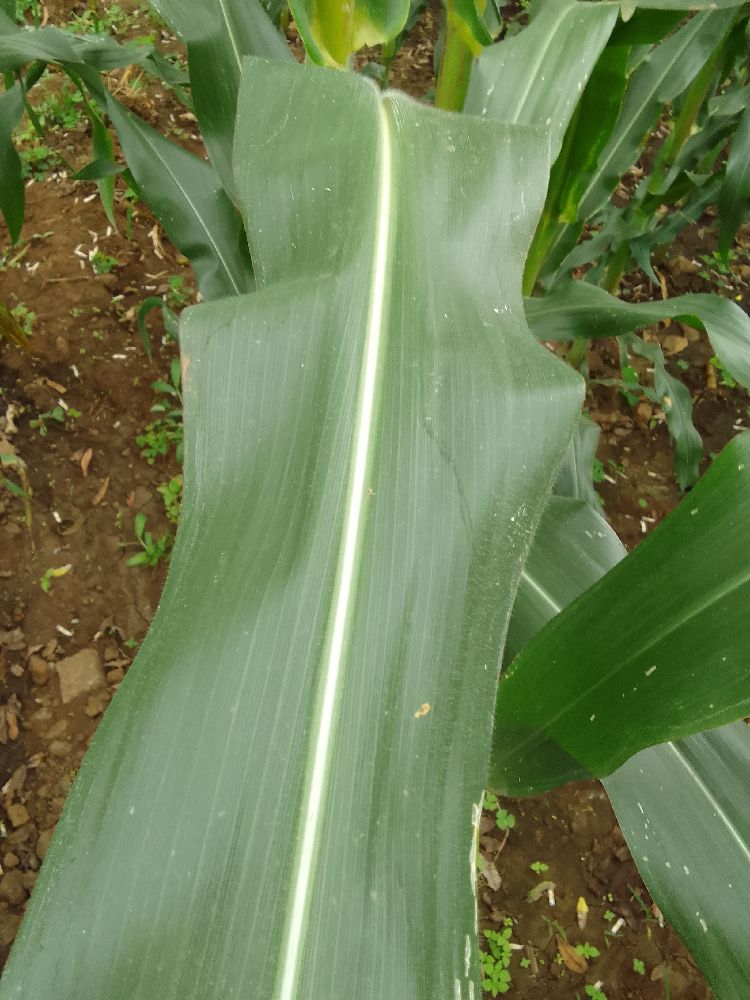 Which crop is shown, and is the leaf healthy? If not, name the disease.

maize, healthy
